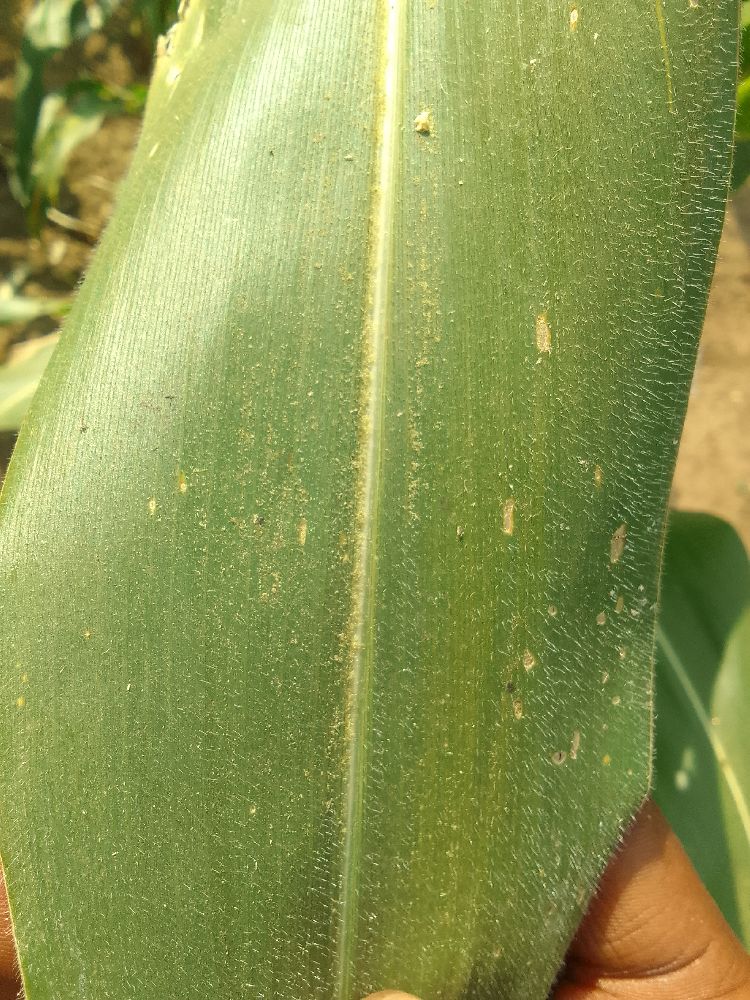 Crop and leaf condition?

maize, healthy
